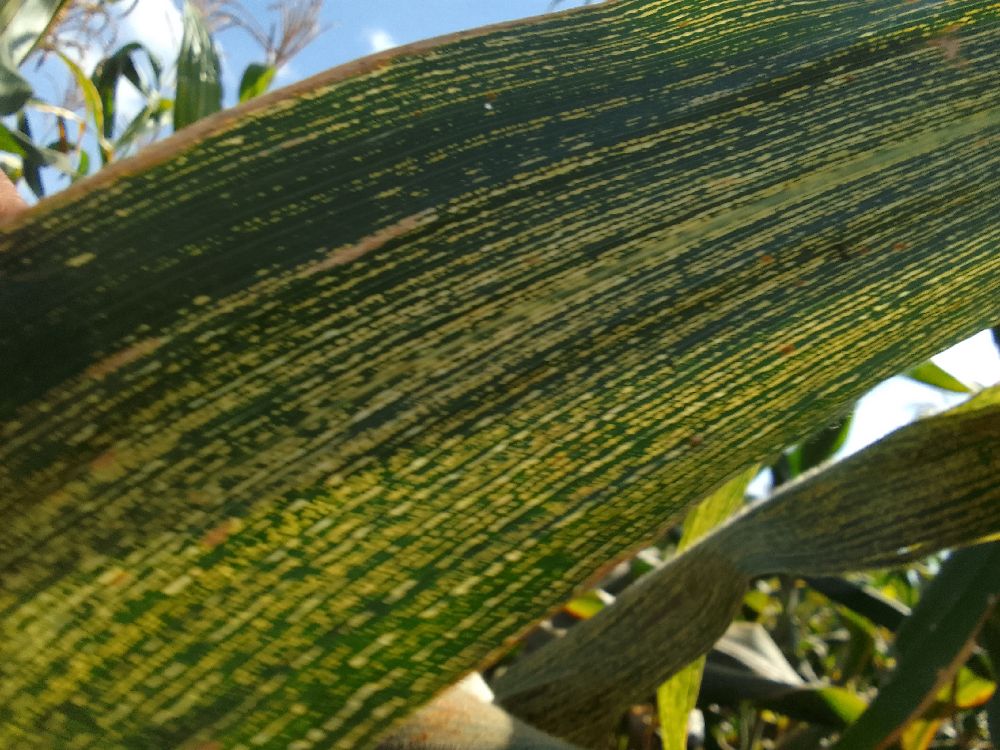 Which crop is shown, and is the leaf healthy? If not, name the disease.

maize, maize streak virus
